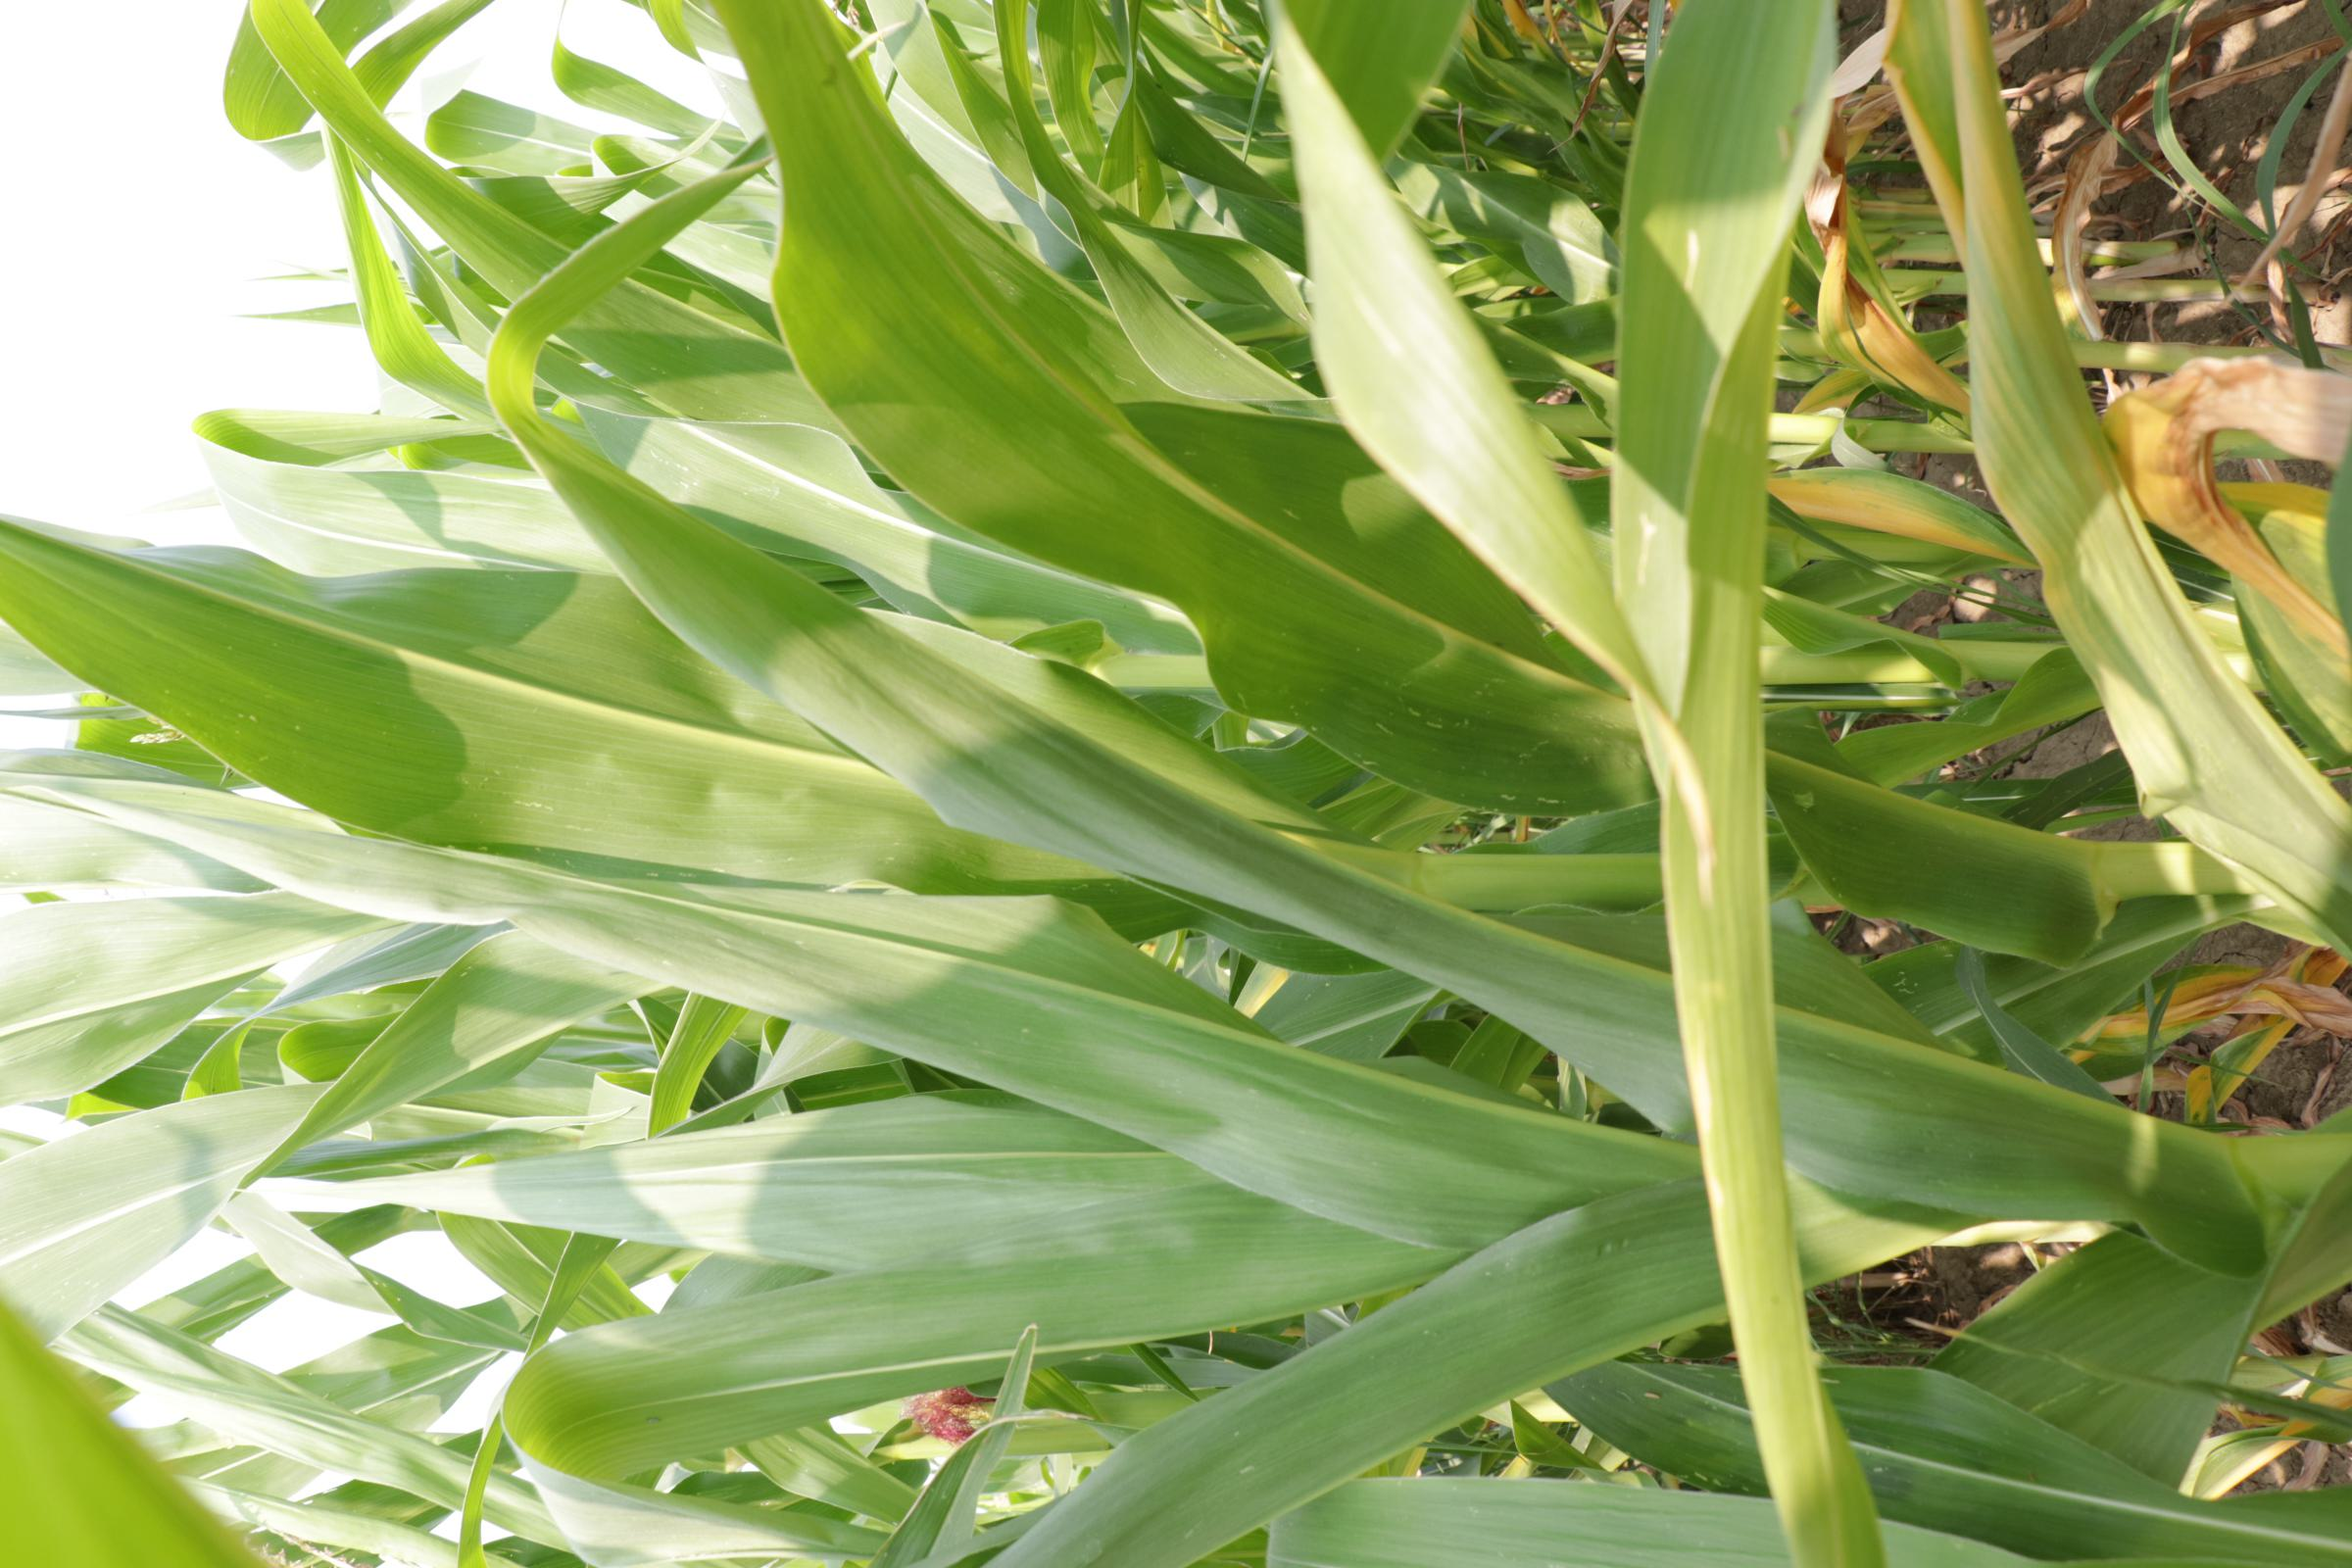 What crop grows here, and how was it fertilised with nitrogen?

maize, full nitrogen fertilisation
